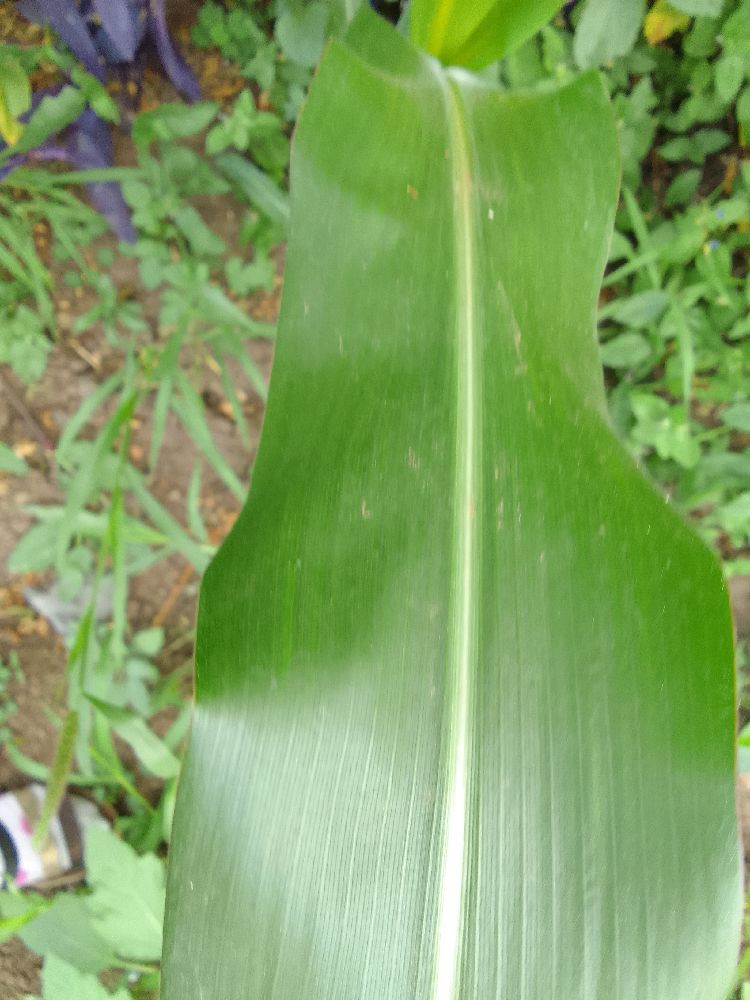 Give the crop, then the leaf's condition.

maize, healthy
